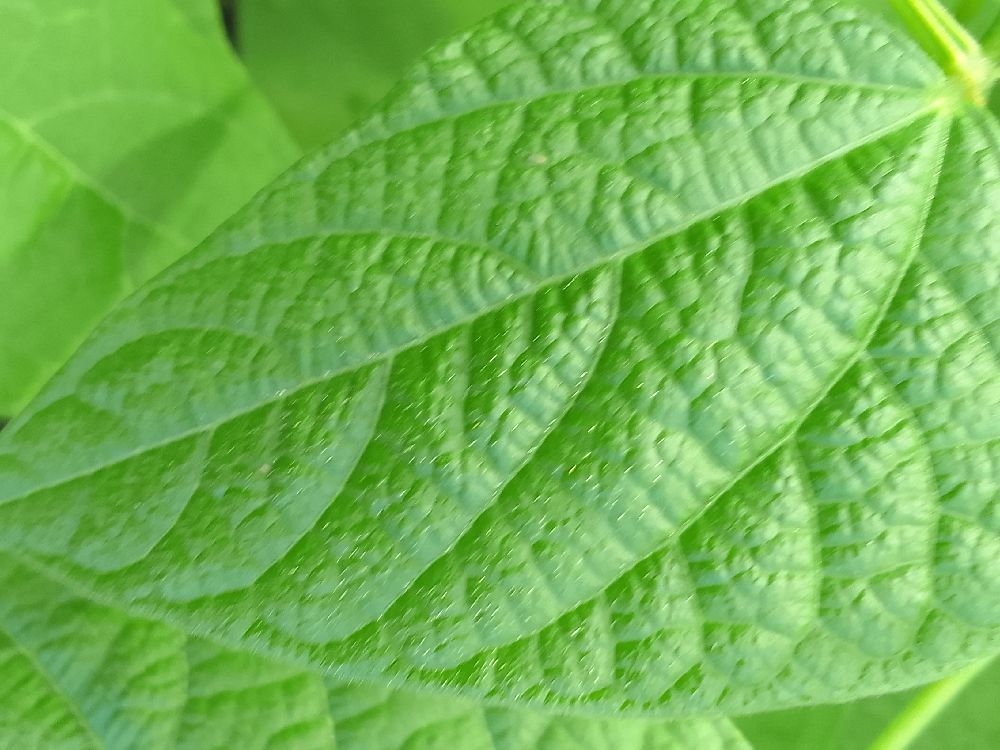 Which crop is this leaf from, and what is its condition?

common bean, healthy
